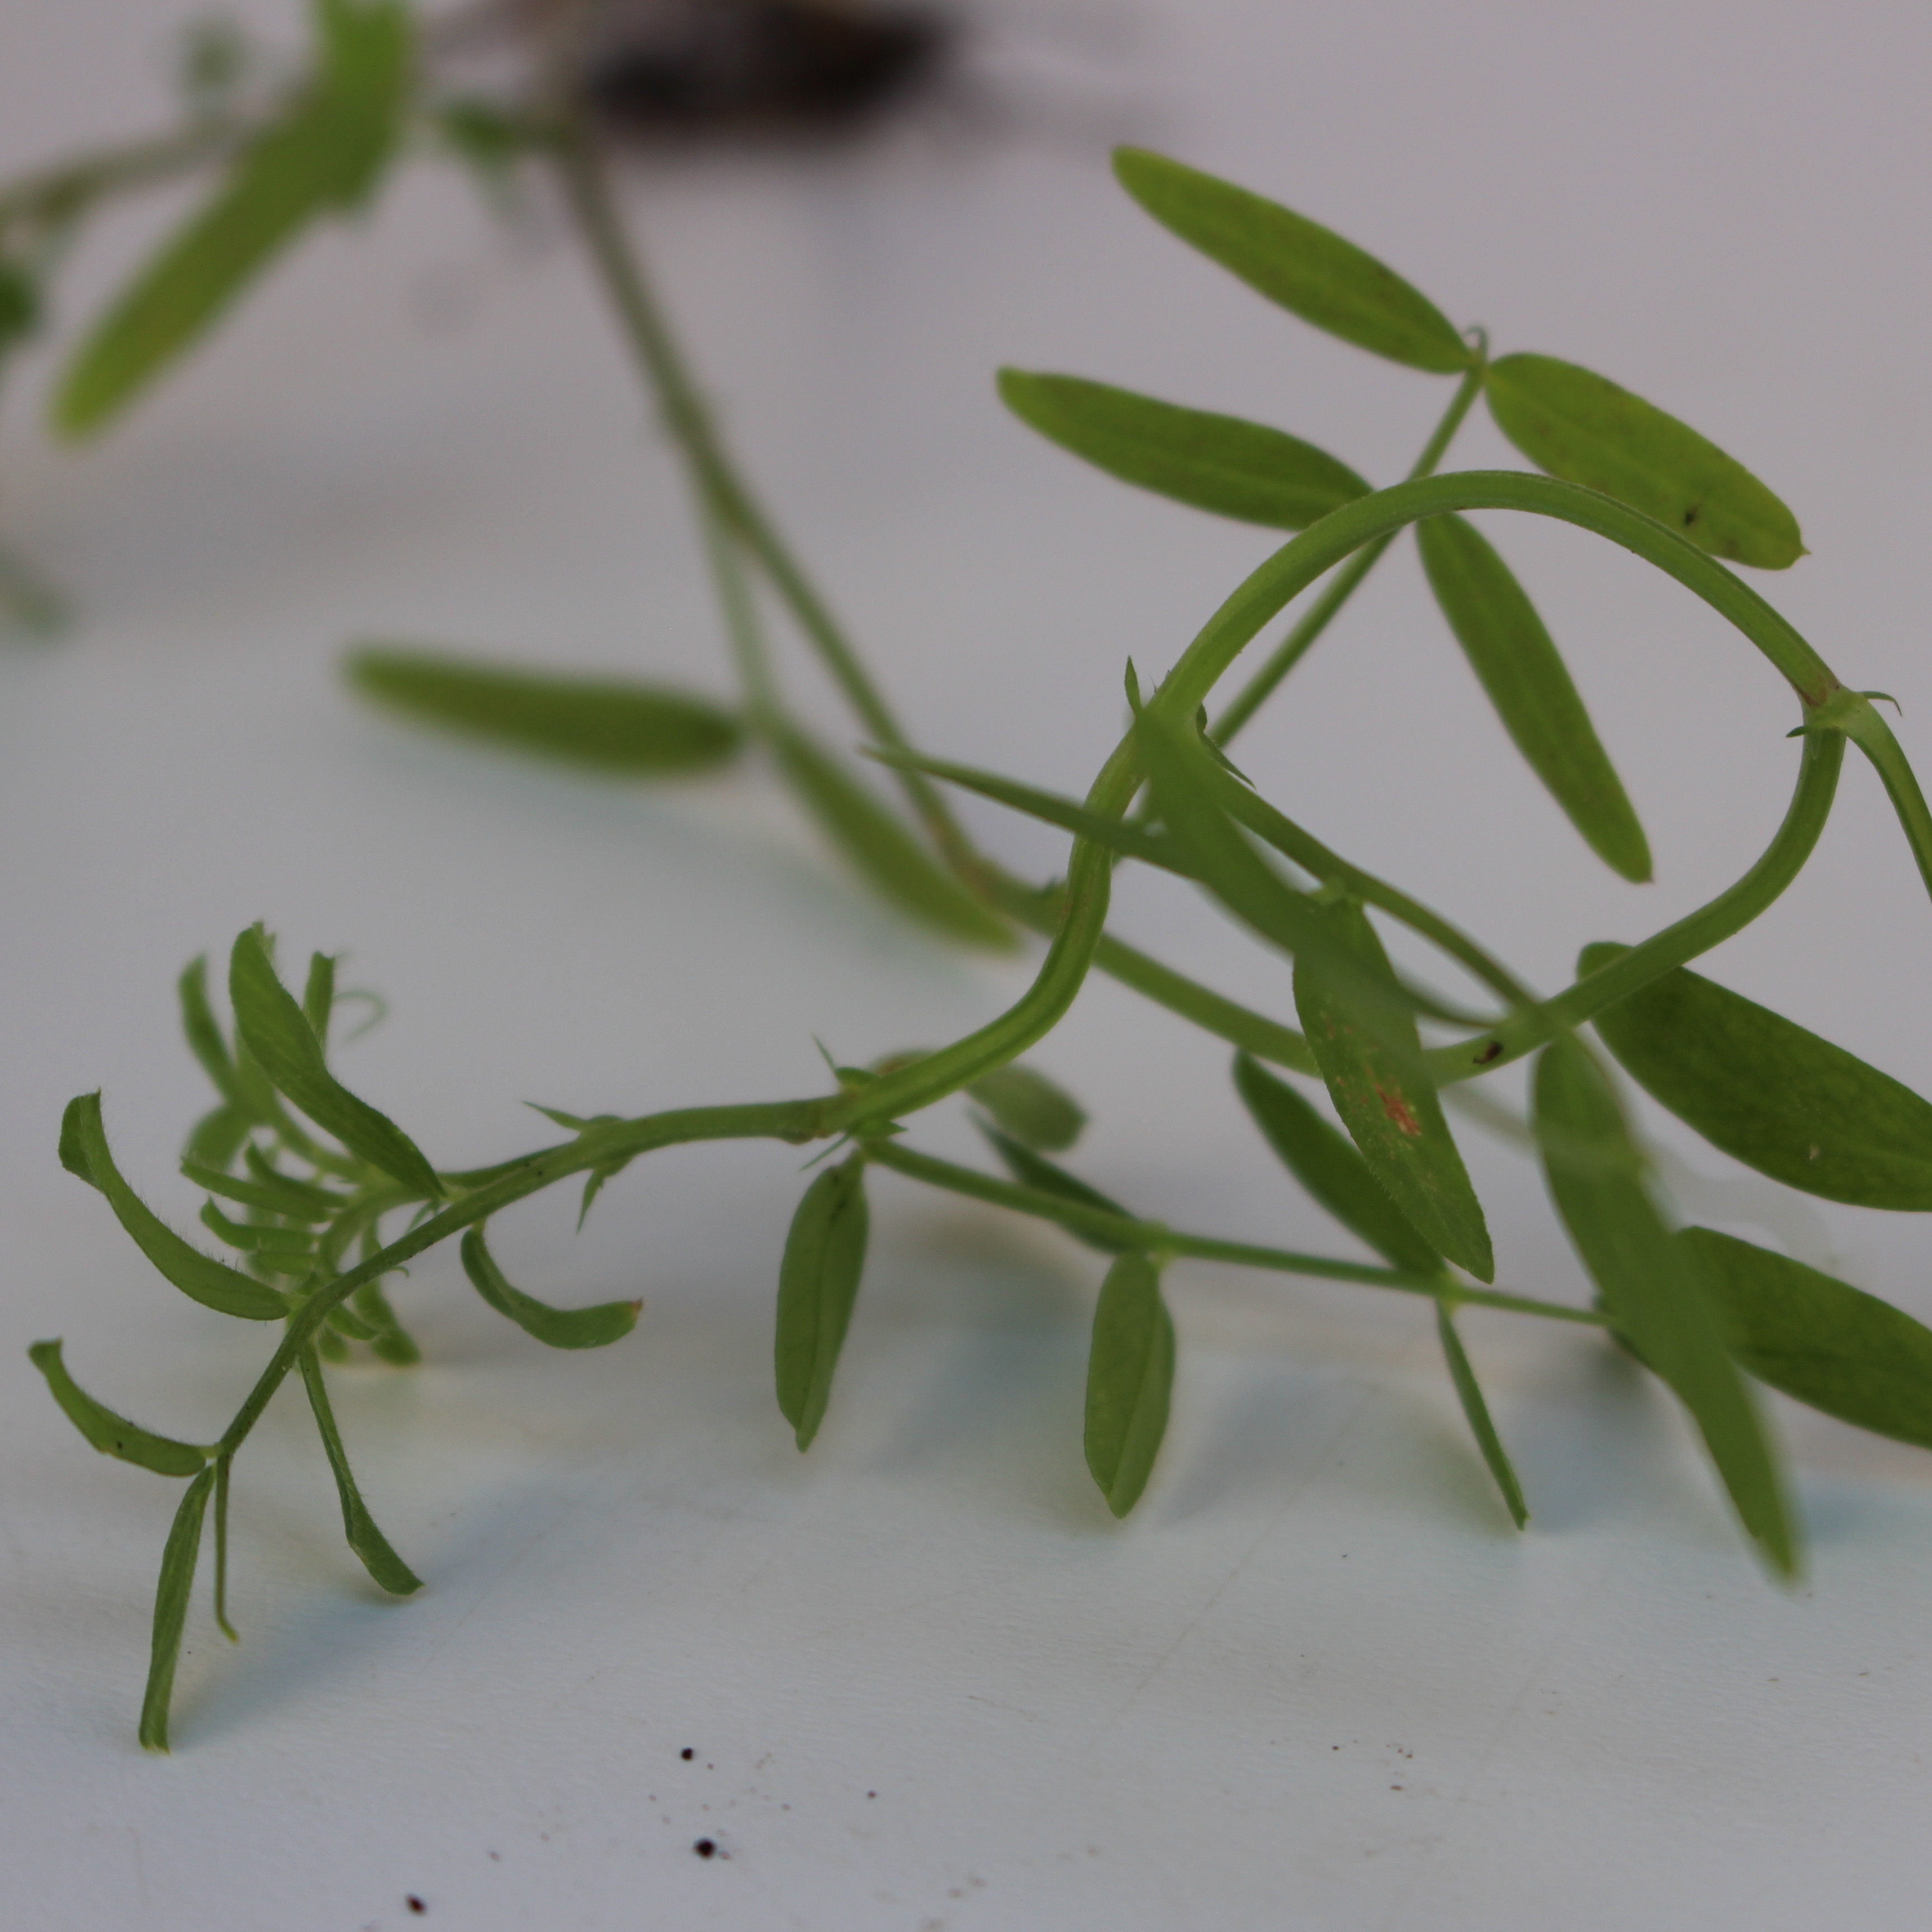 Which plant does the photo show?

Vicia sativa
